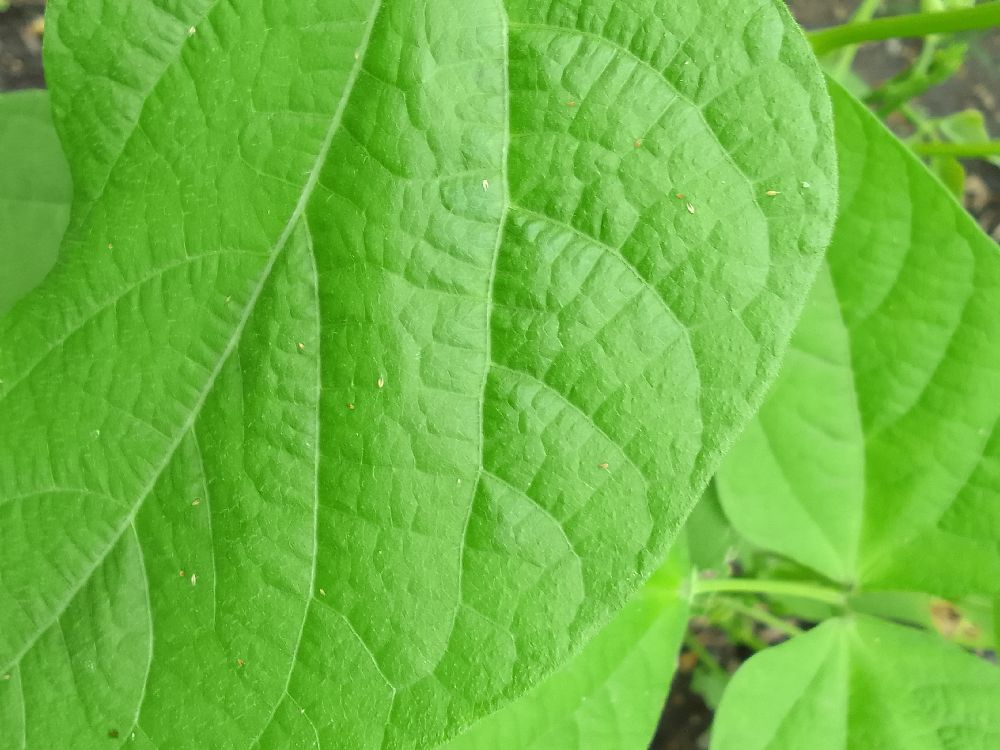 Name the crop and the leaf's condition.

common bean, healthy
